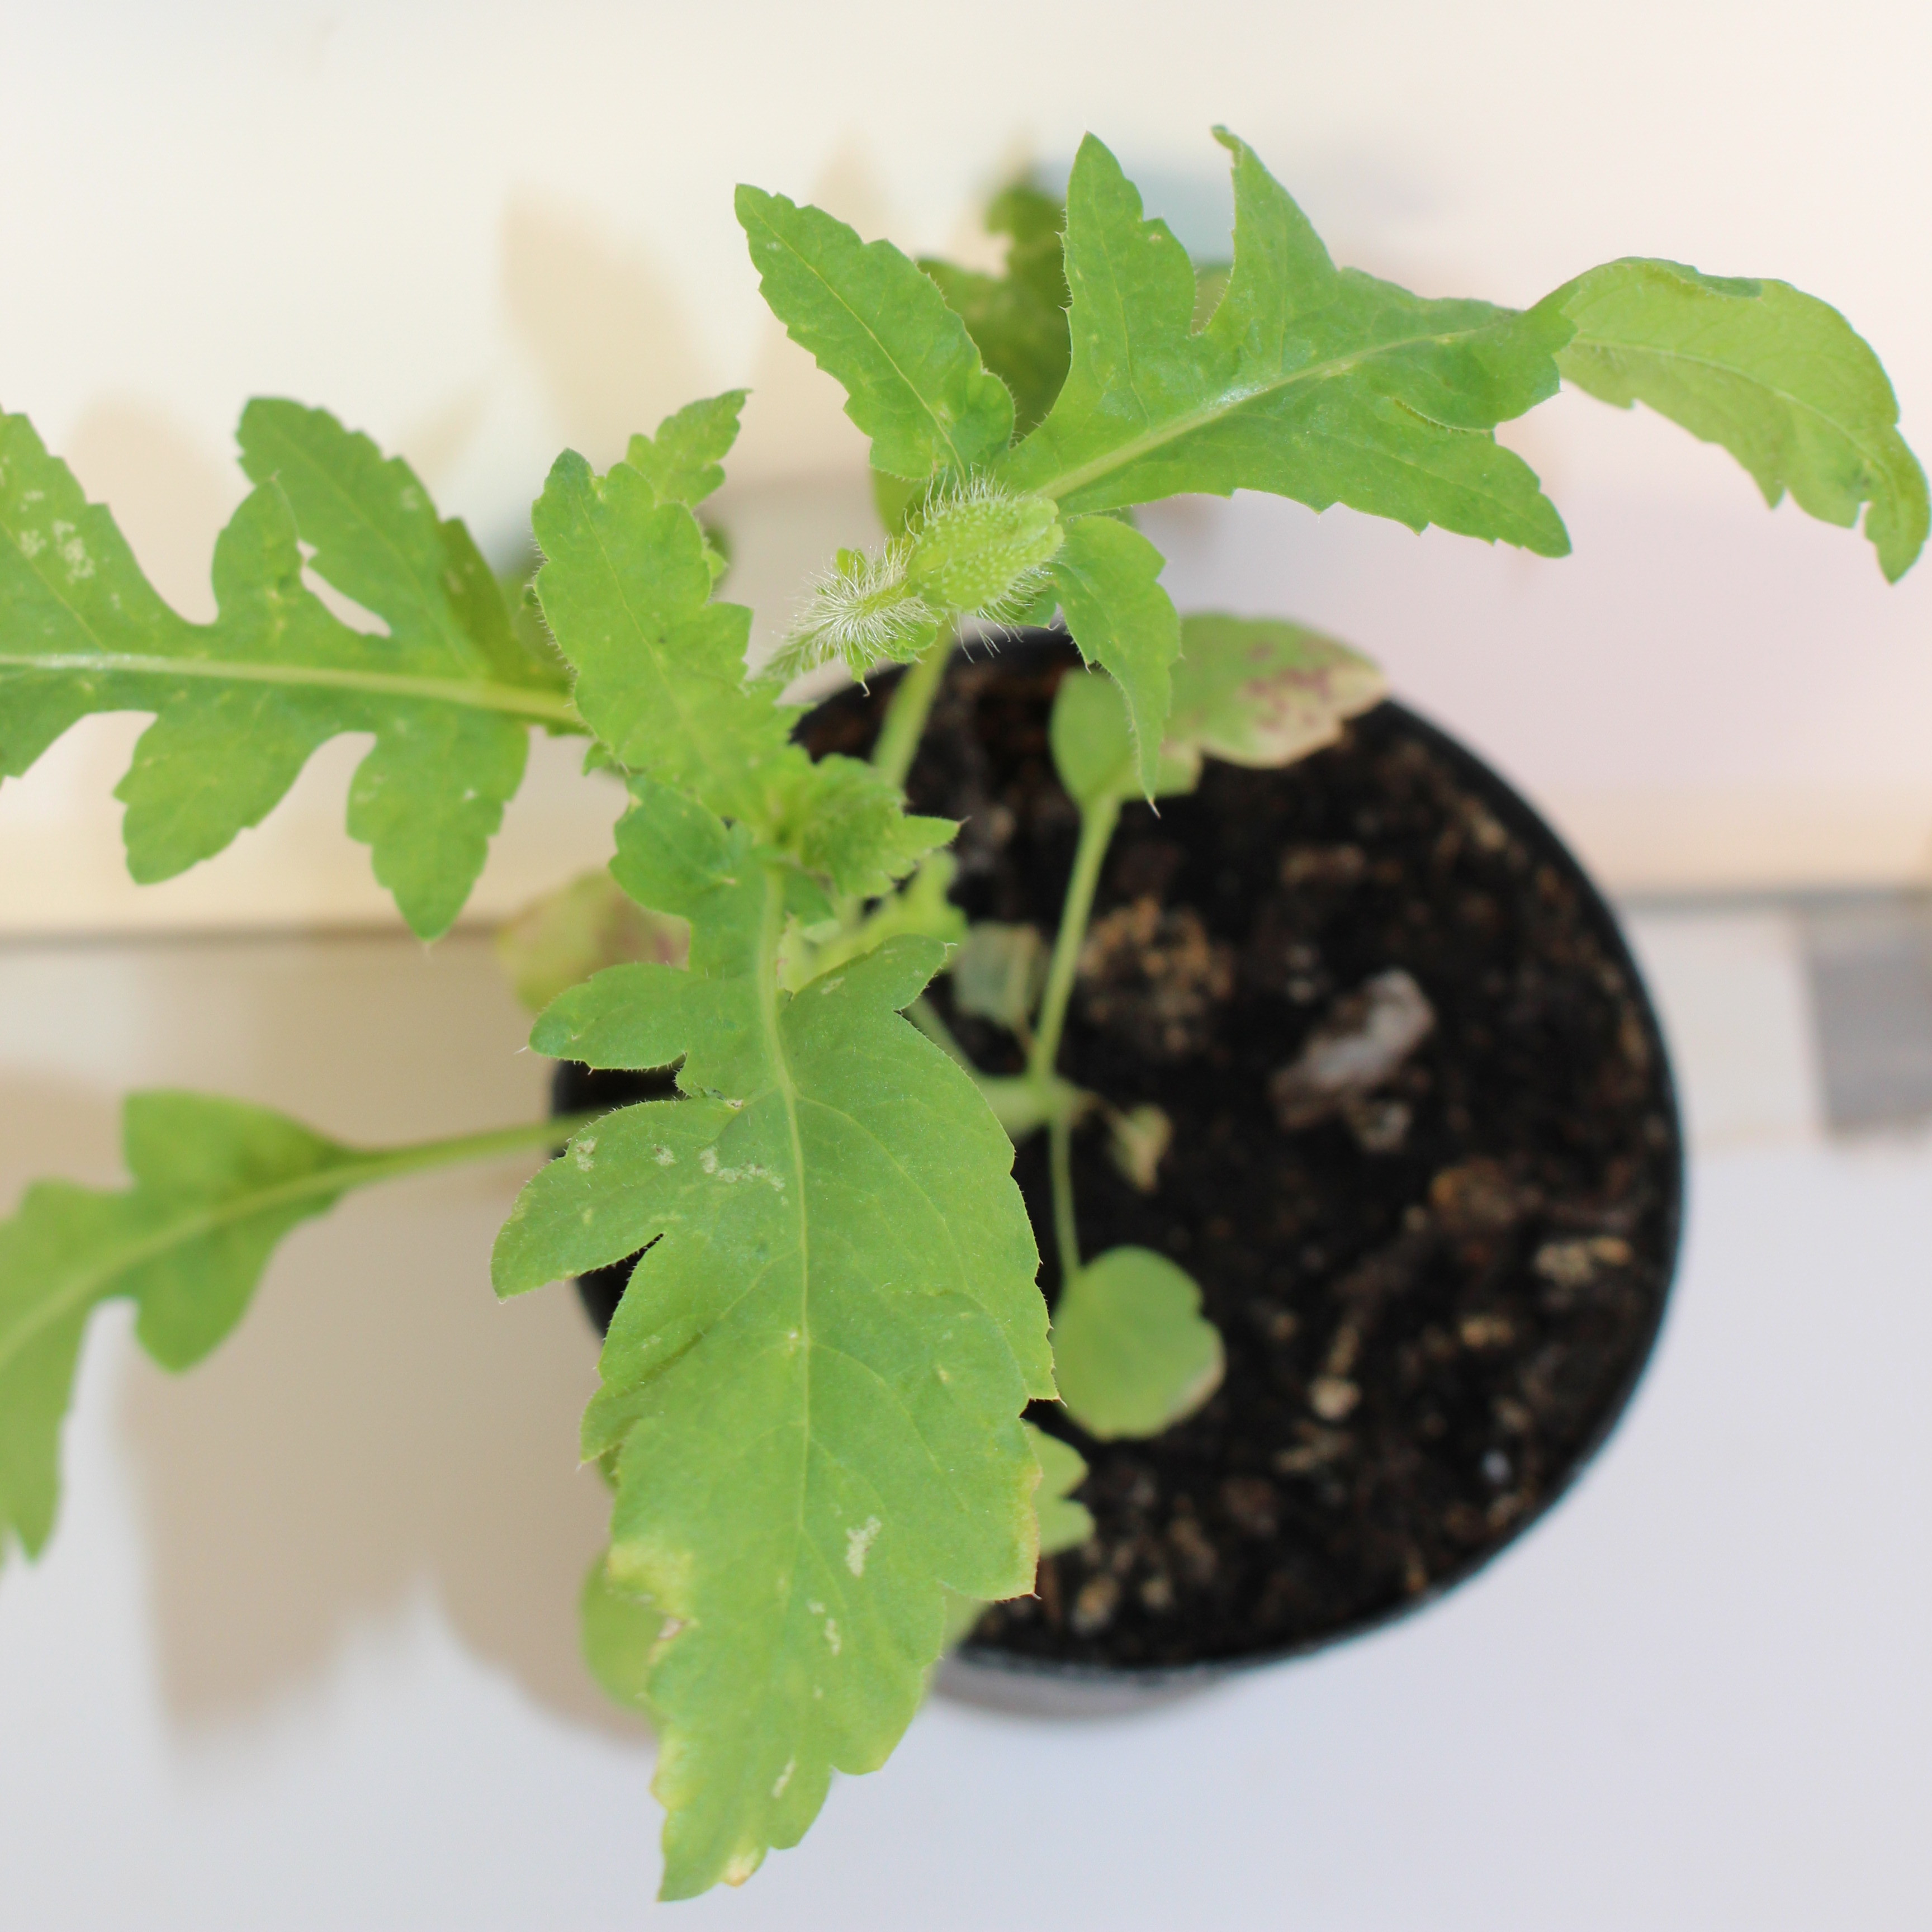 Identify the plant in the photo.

Papaver rhoeas
